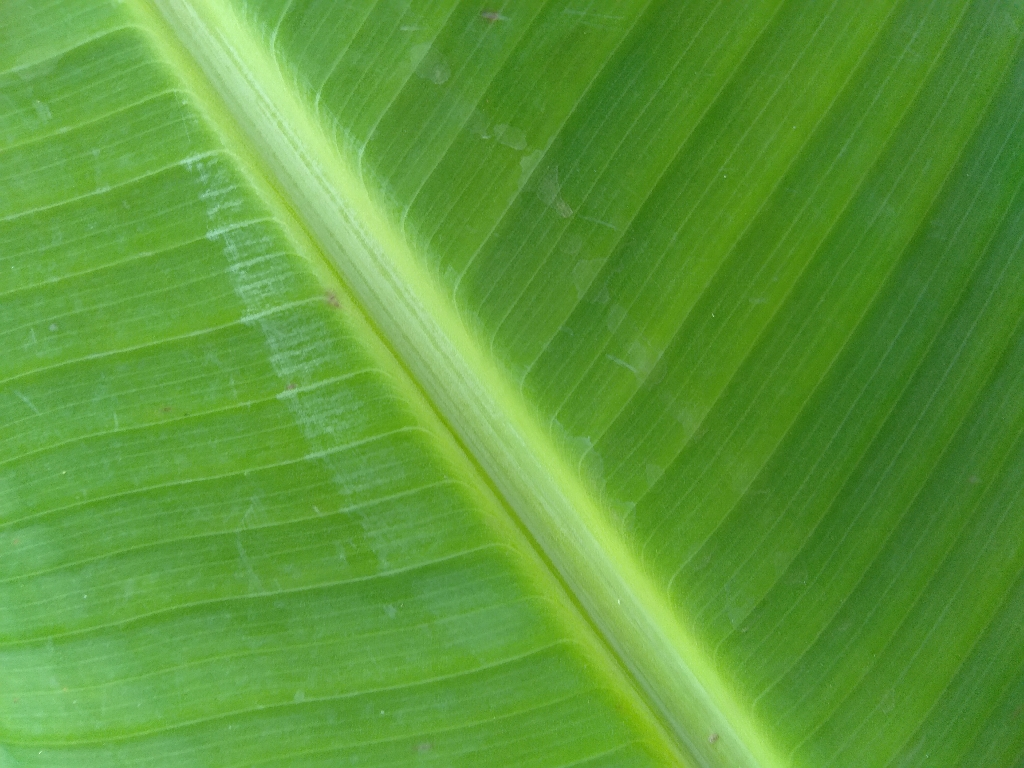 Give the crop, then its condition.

banana, healthy
